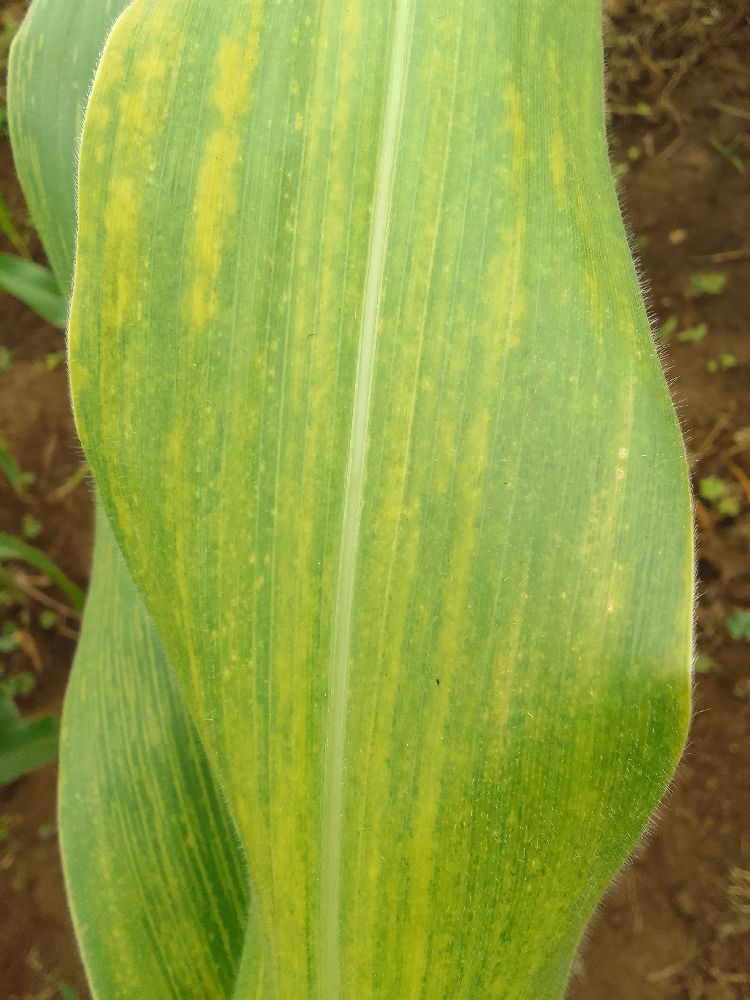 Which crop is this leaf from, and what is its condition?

maize, maize lethal necrosis
